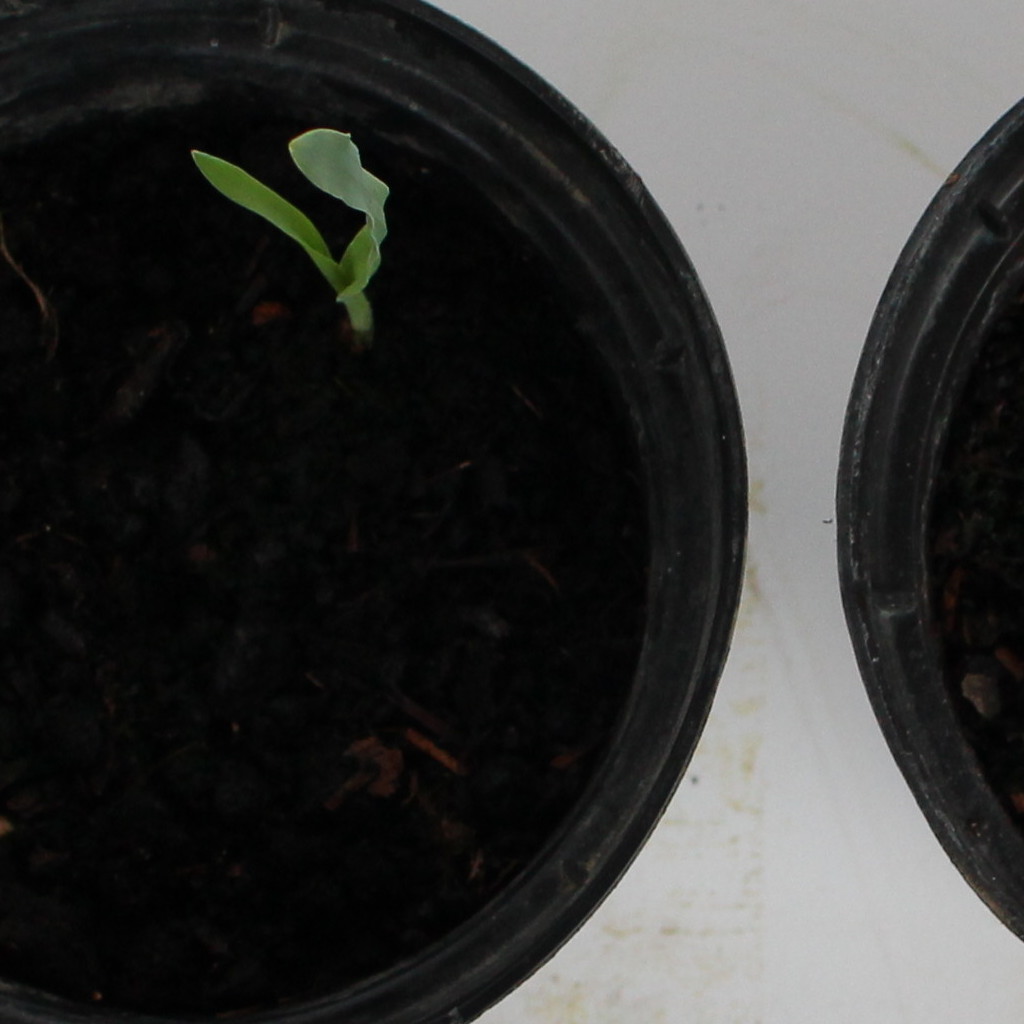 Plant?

Avena sterilis
